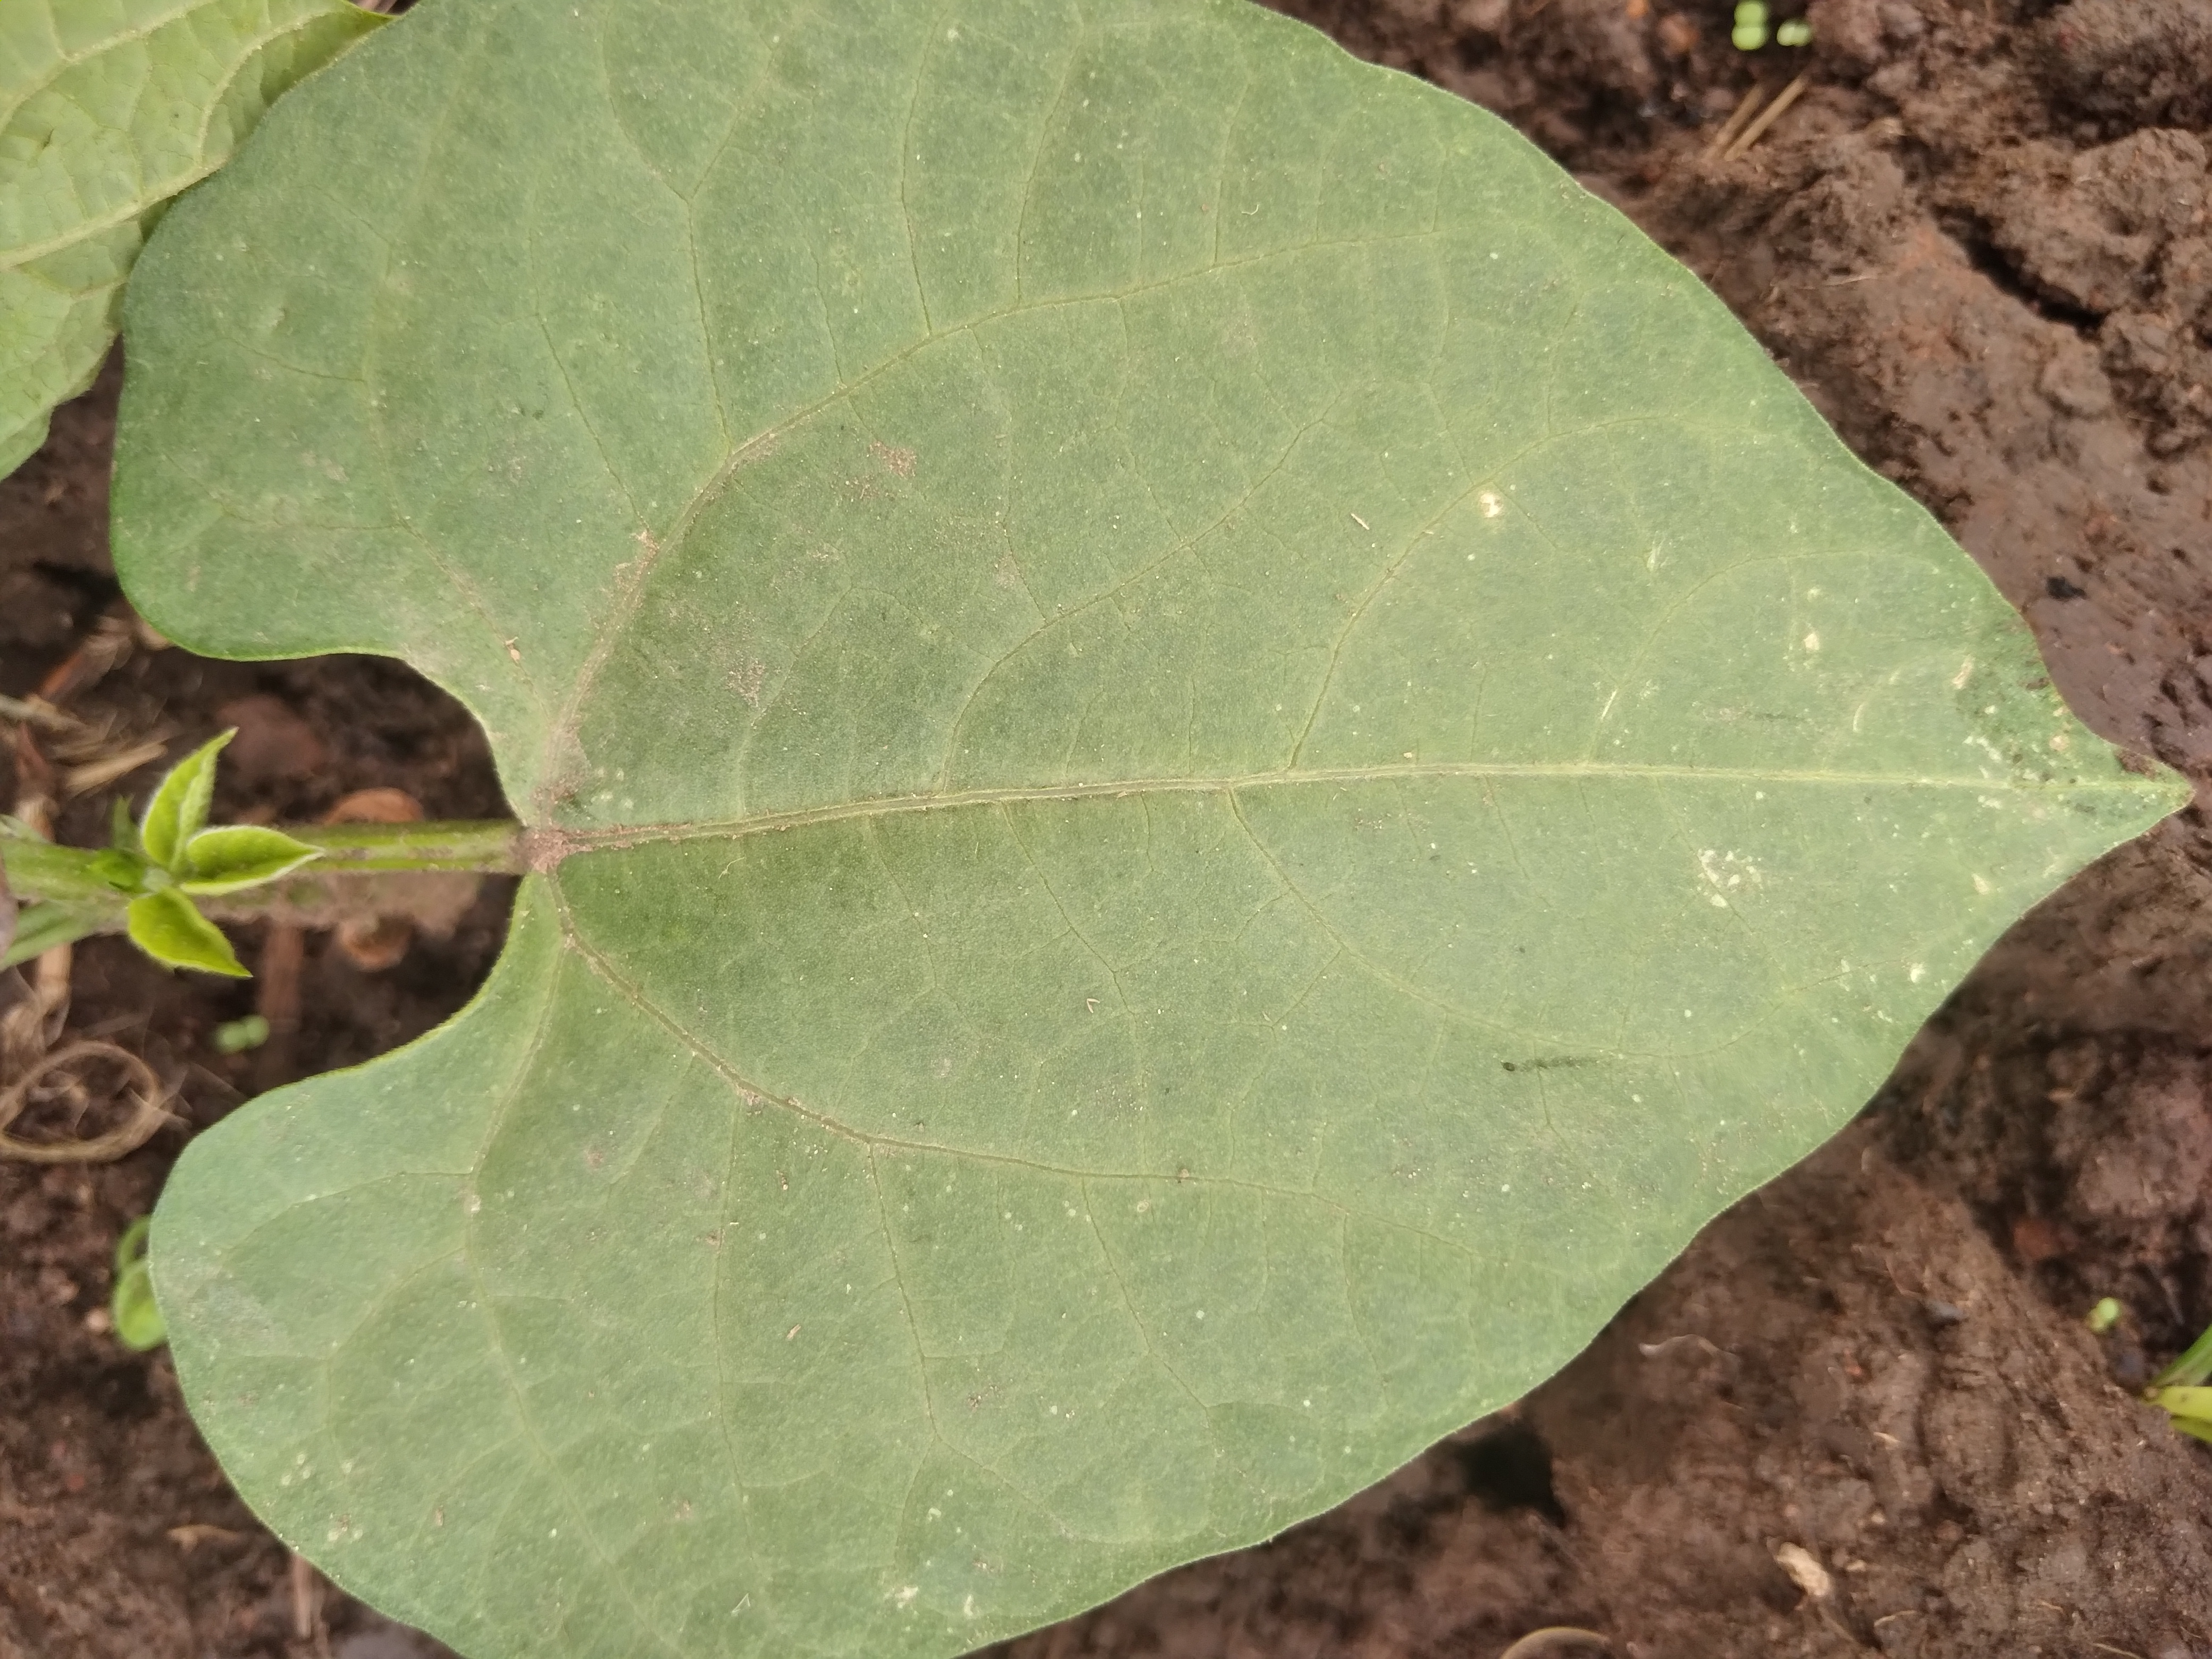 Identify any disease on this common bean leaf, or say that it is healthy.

healthy
